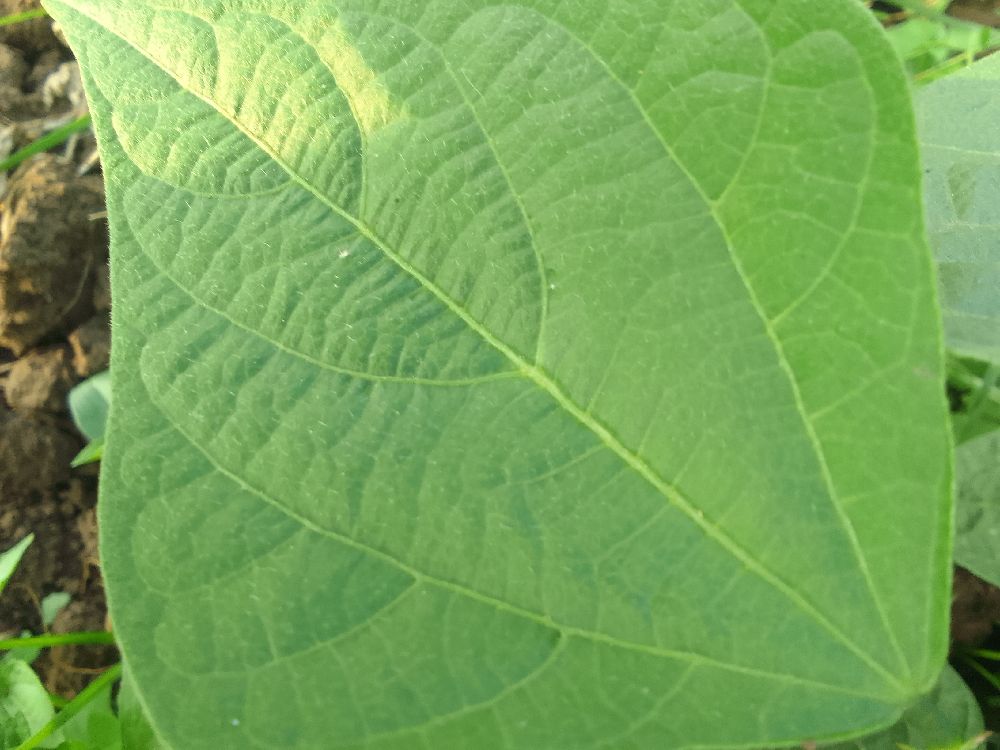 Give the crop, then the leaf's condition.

common bean, healthy
